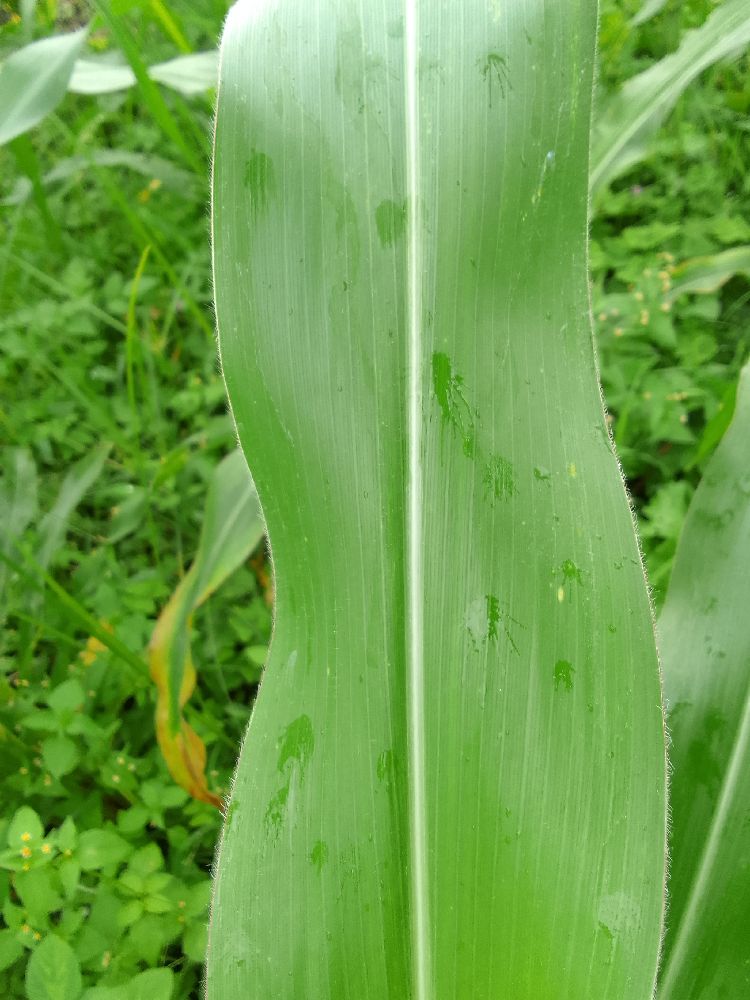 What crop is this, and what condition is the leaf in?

maize, healthy
